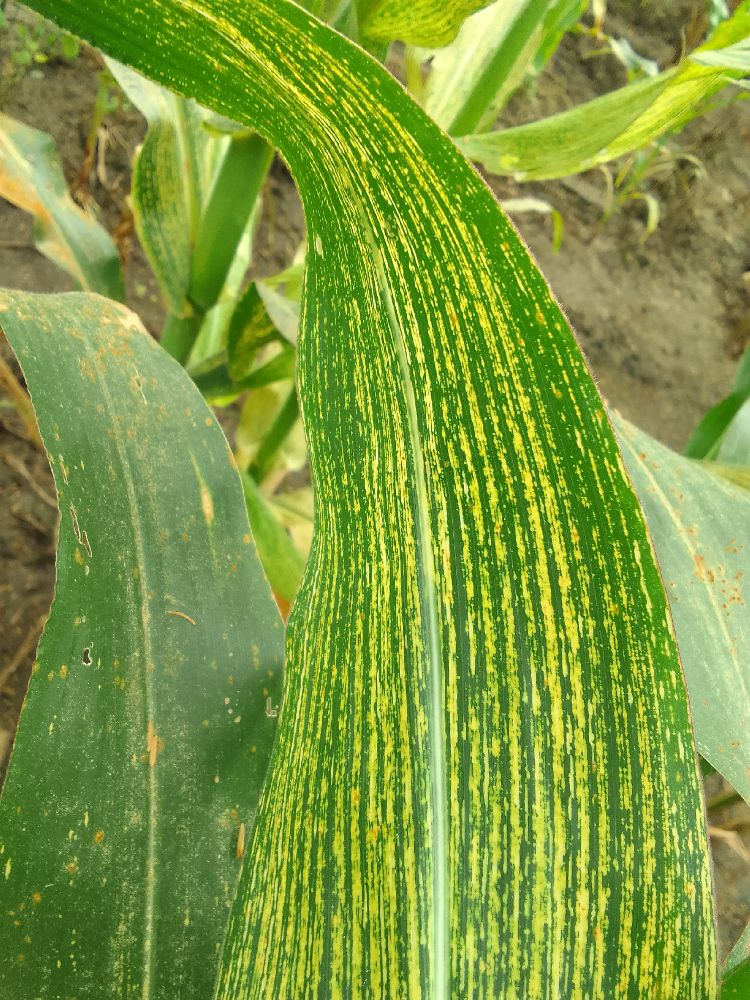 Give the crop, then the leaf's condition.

maize, maize streak virus
